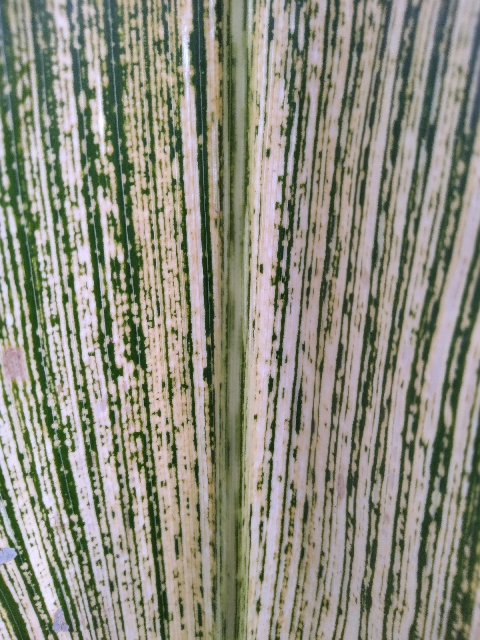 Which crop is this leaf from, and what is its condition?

maize, maize streak virus
